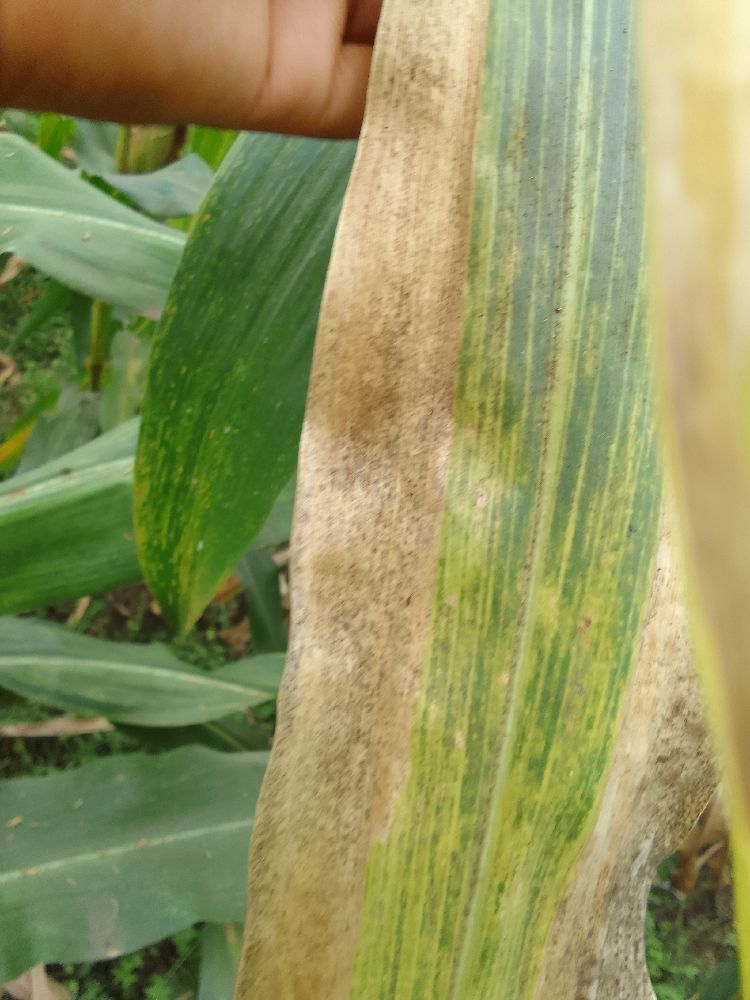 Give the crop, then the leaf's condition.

maize, maize lethal necrosis
